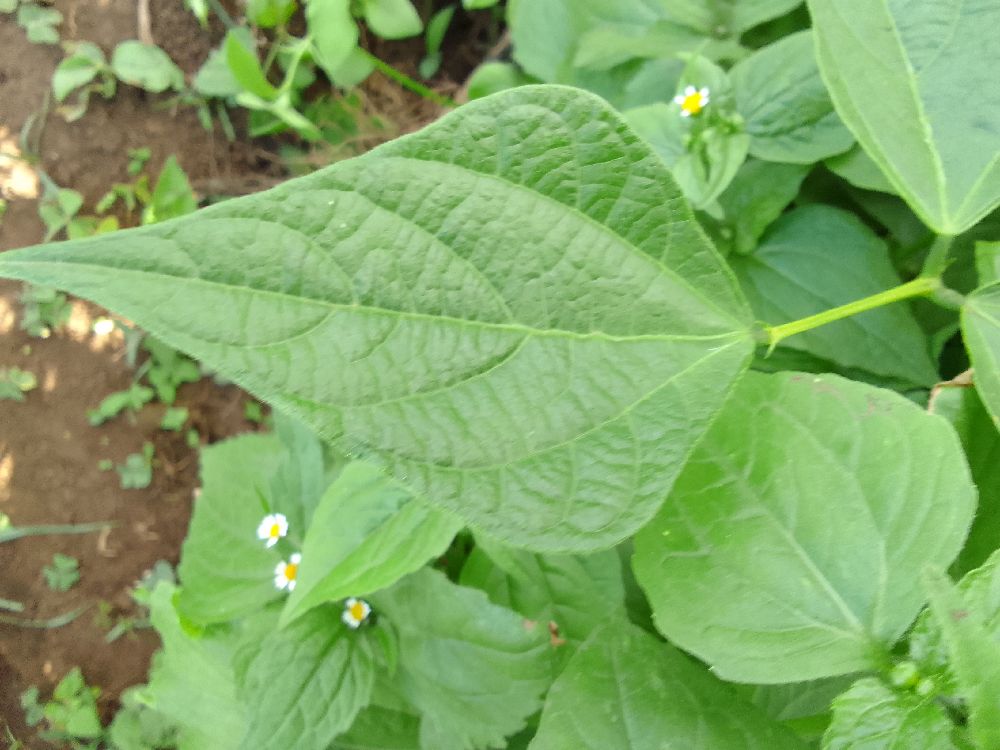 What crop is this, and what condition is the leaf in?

common bean, healthy
